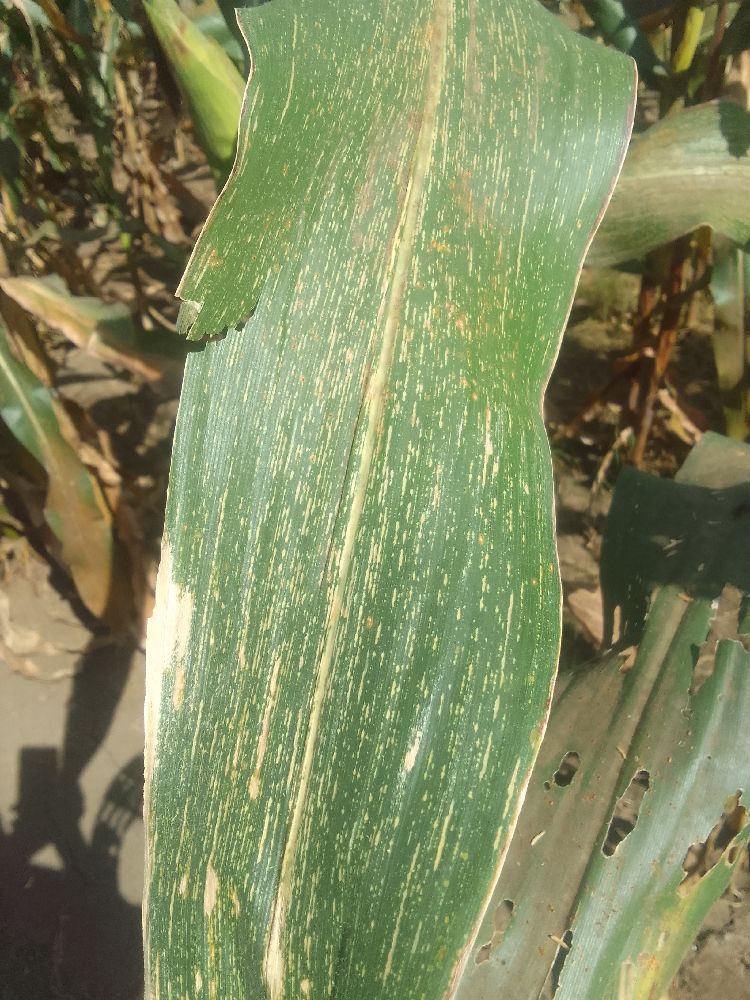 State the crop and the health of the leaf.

maize, maize streak virus
